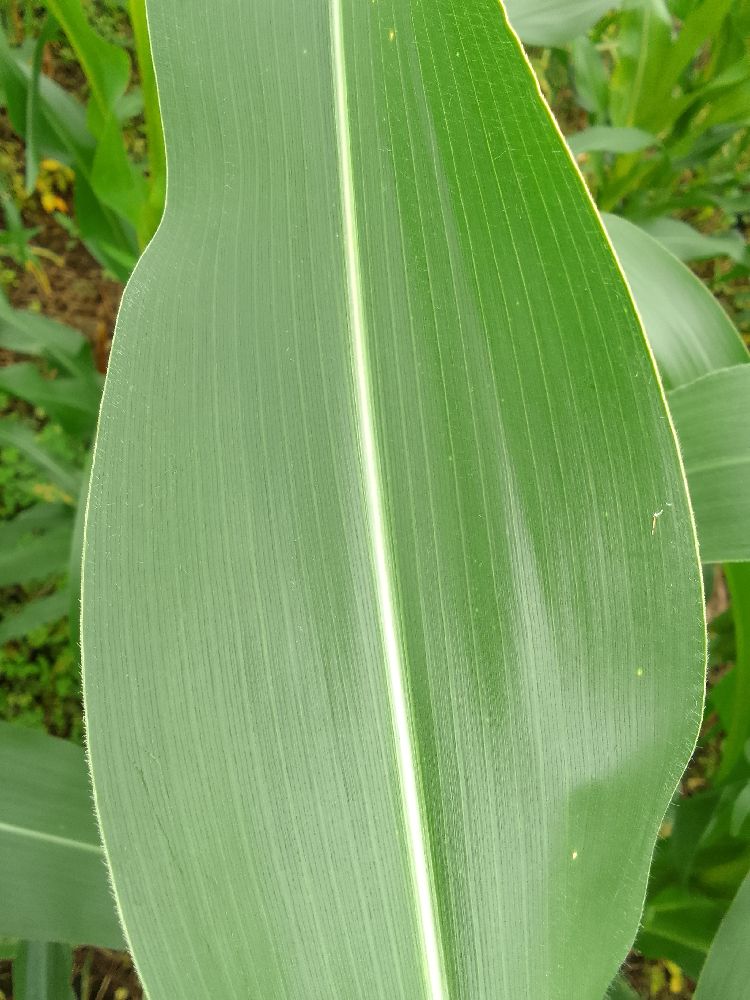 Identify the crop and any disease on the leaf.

maize, healthy
